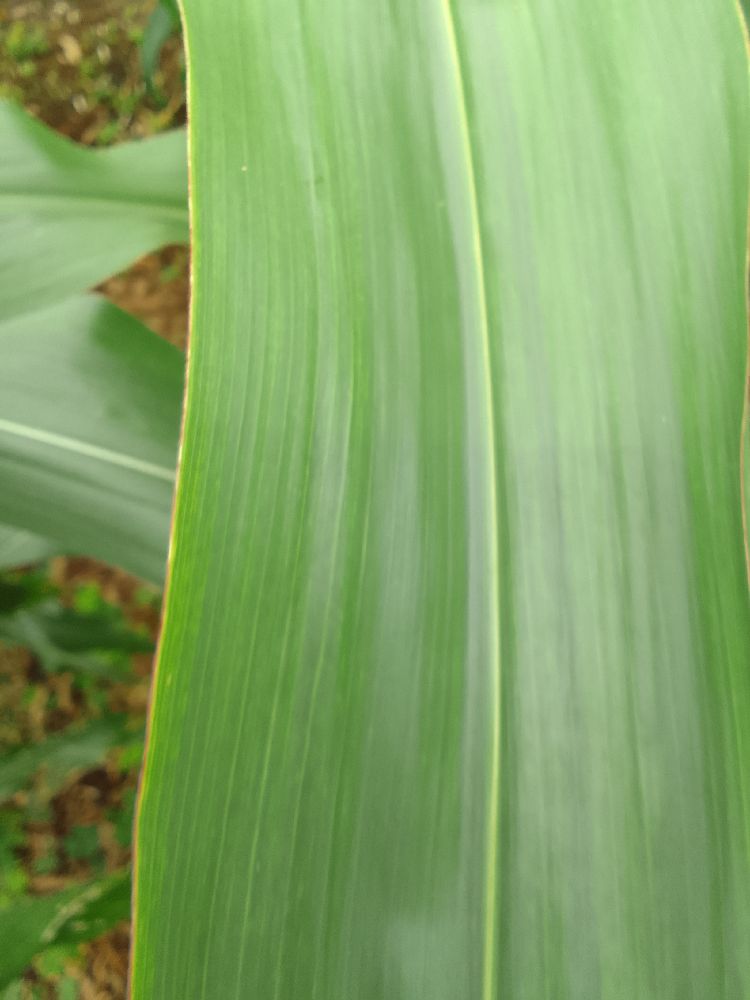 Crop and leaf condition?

maize, healthy
